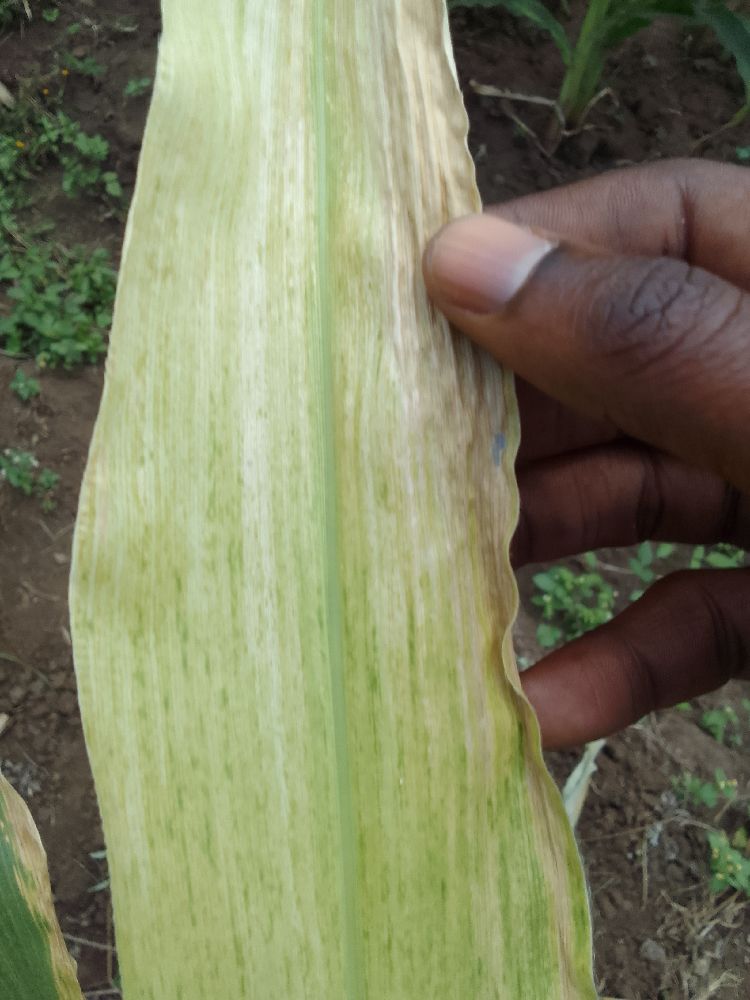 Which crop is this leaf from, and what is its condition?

maize, maize lethal necrosis
